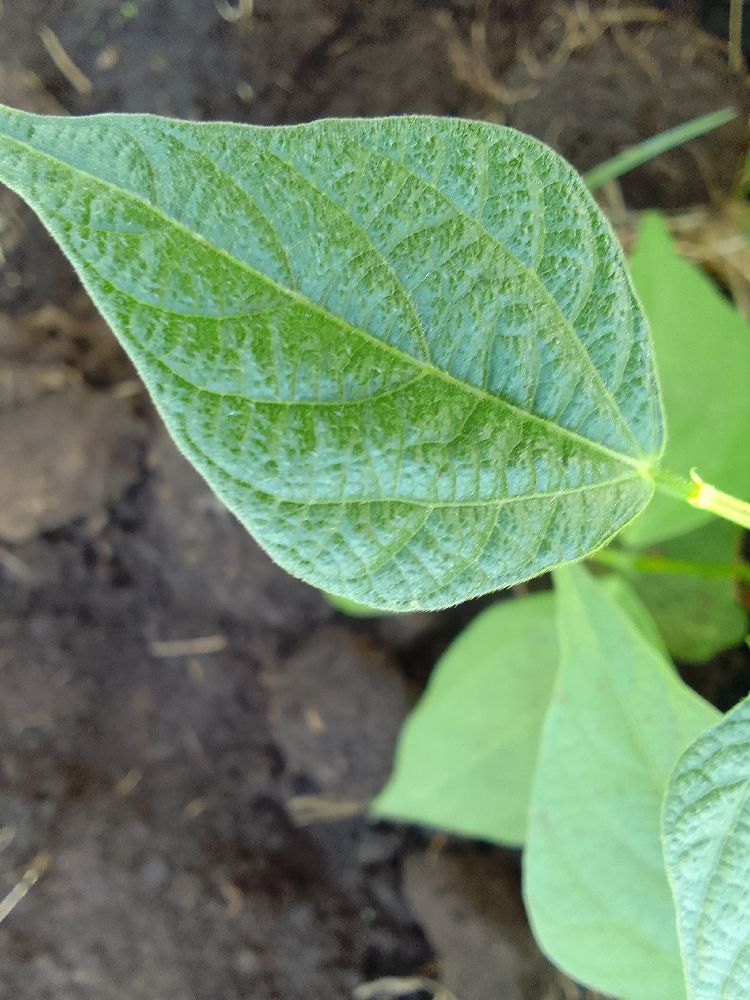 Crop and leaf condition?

common bean, healthy
